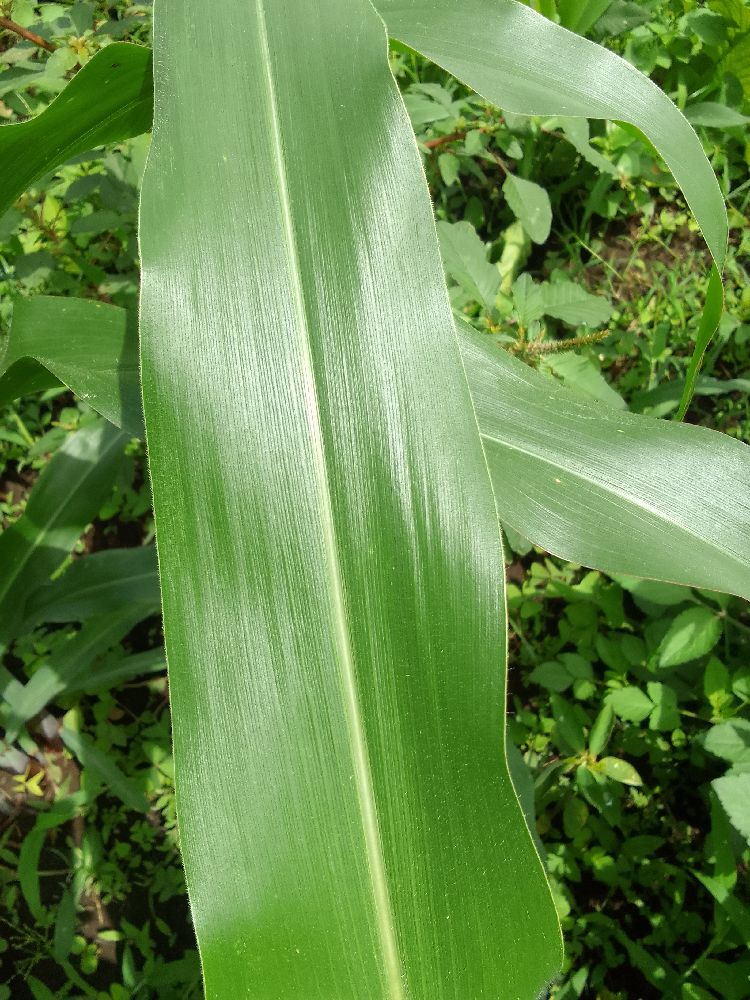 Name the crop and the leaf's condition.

maize, healthy
